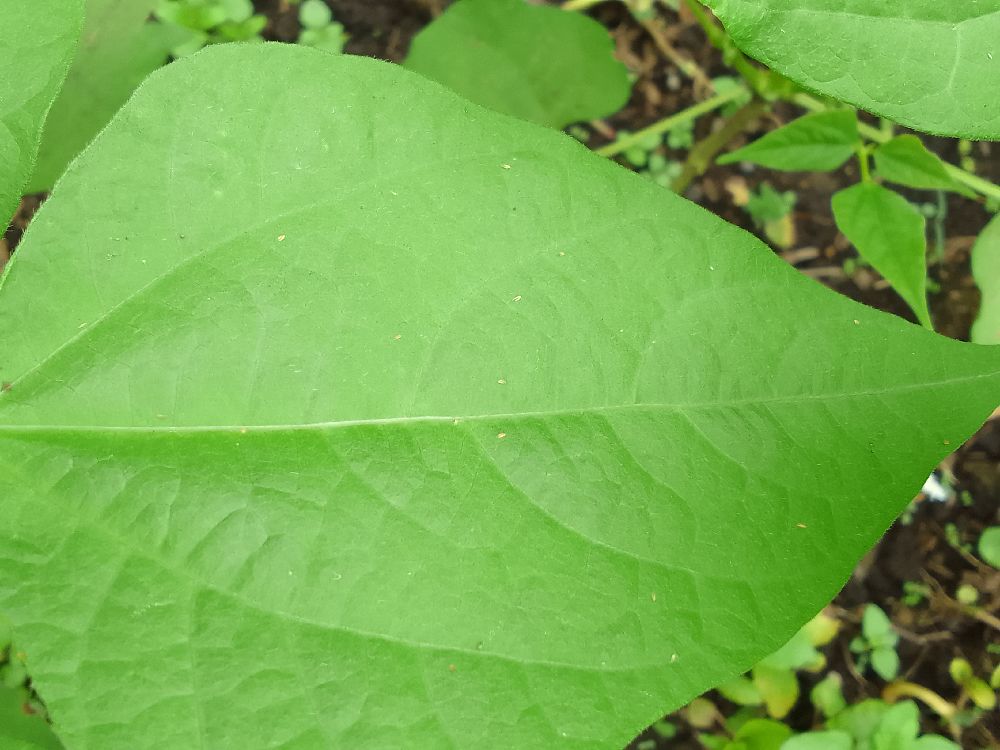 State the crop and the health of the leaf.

common bean, healthy
